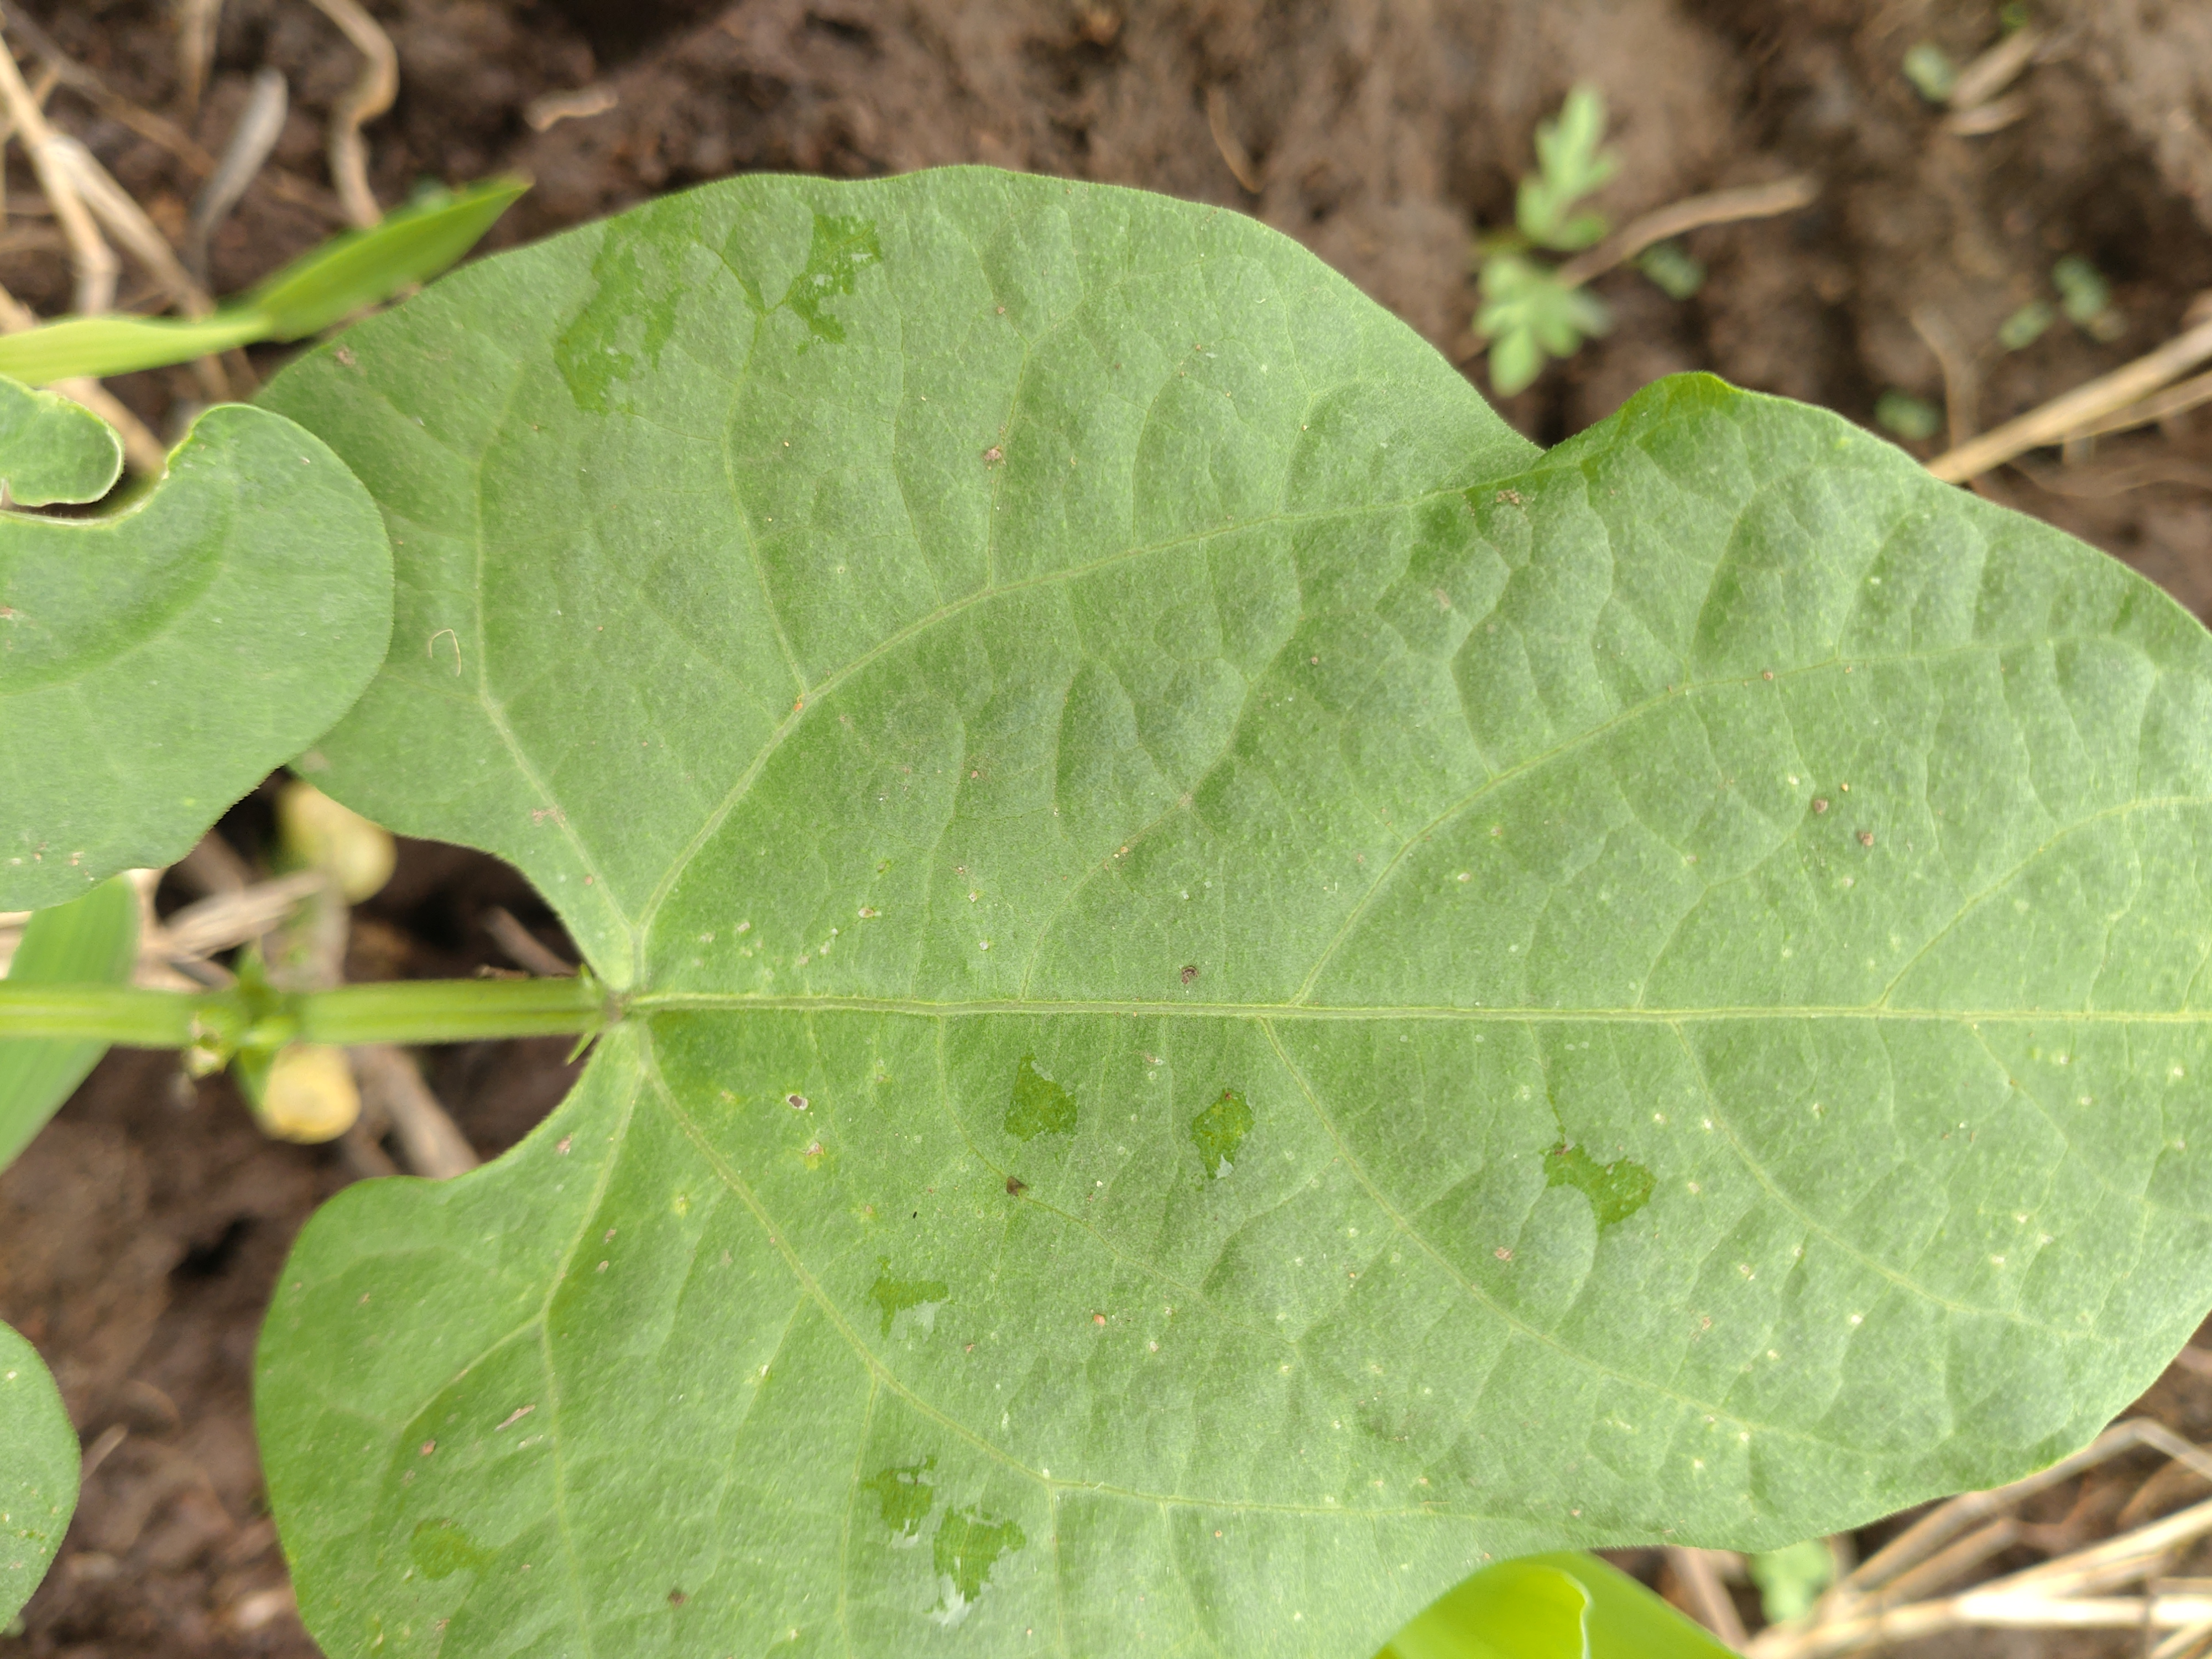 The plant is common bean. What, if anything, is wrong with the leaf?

healthy
